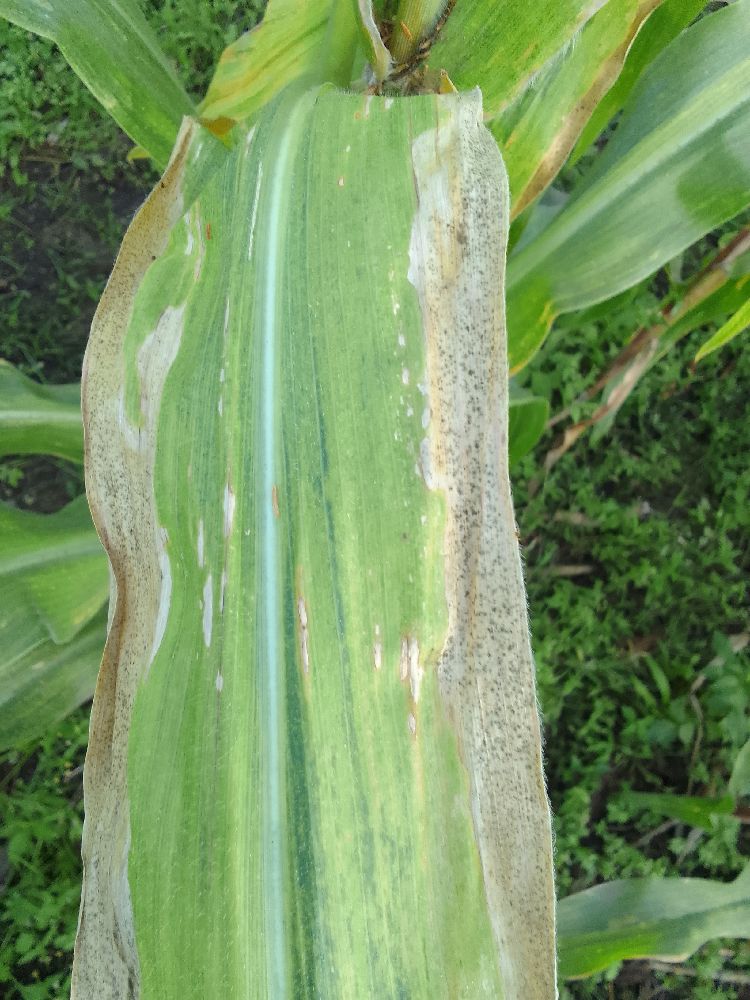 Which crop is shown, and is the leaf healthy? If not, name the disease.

maize, maize lethal necrosis
